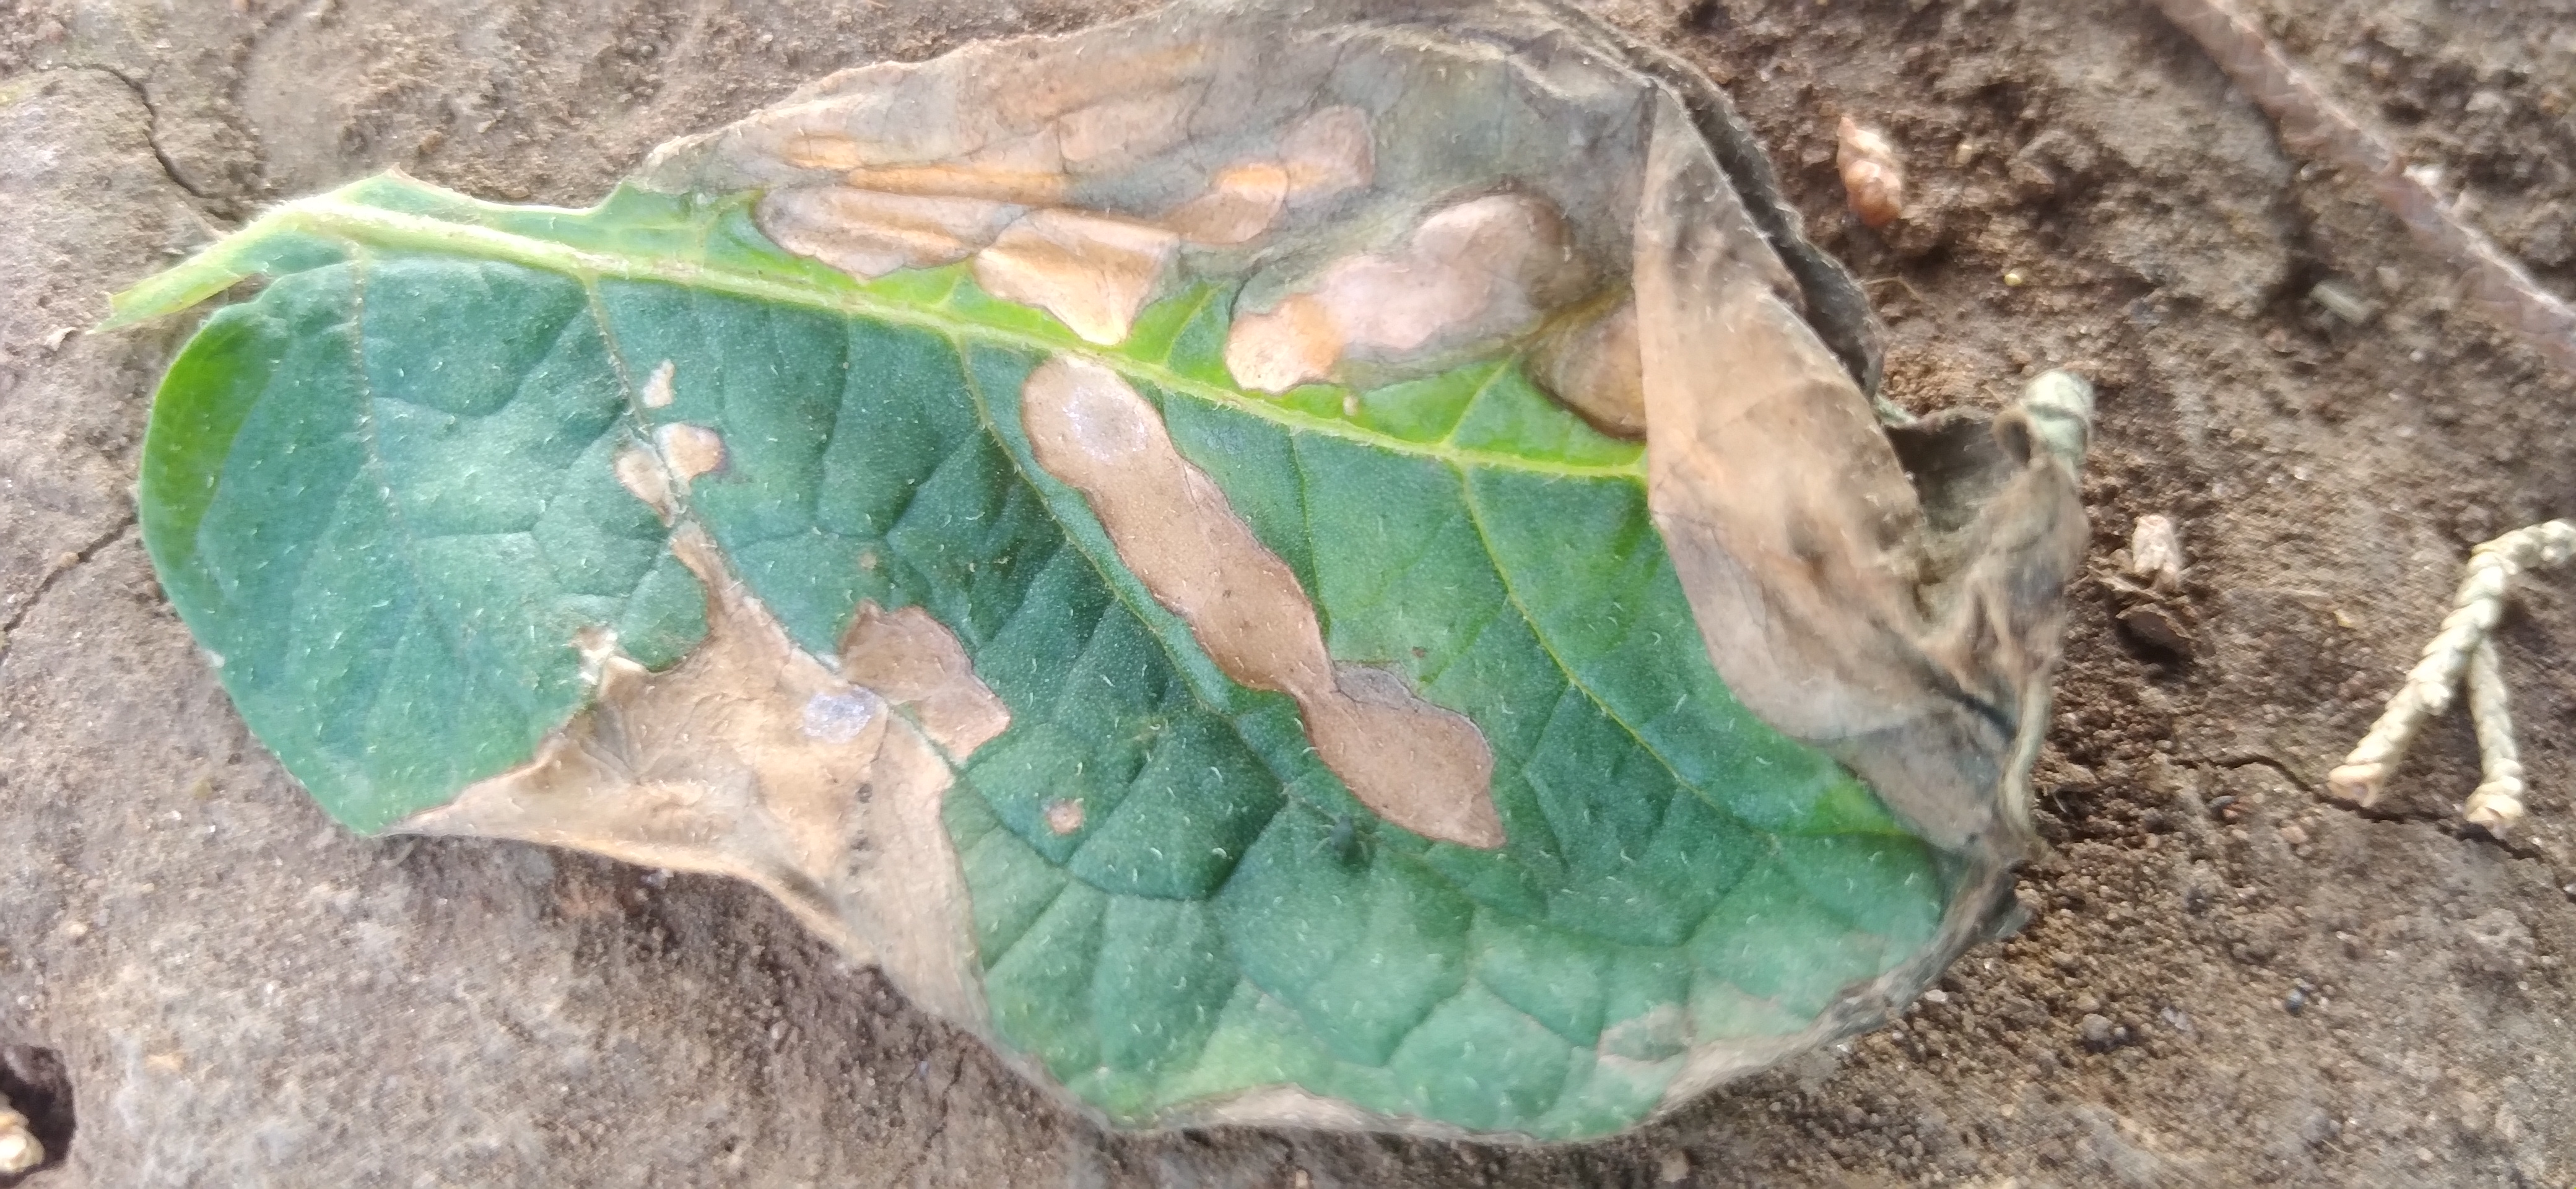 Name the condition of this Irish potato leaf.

early blight
